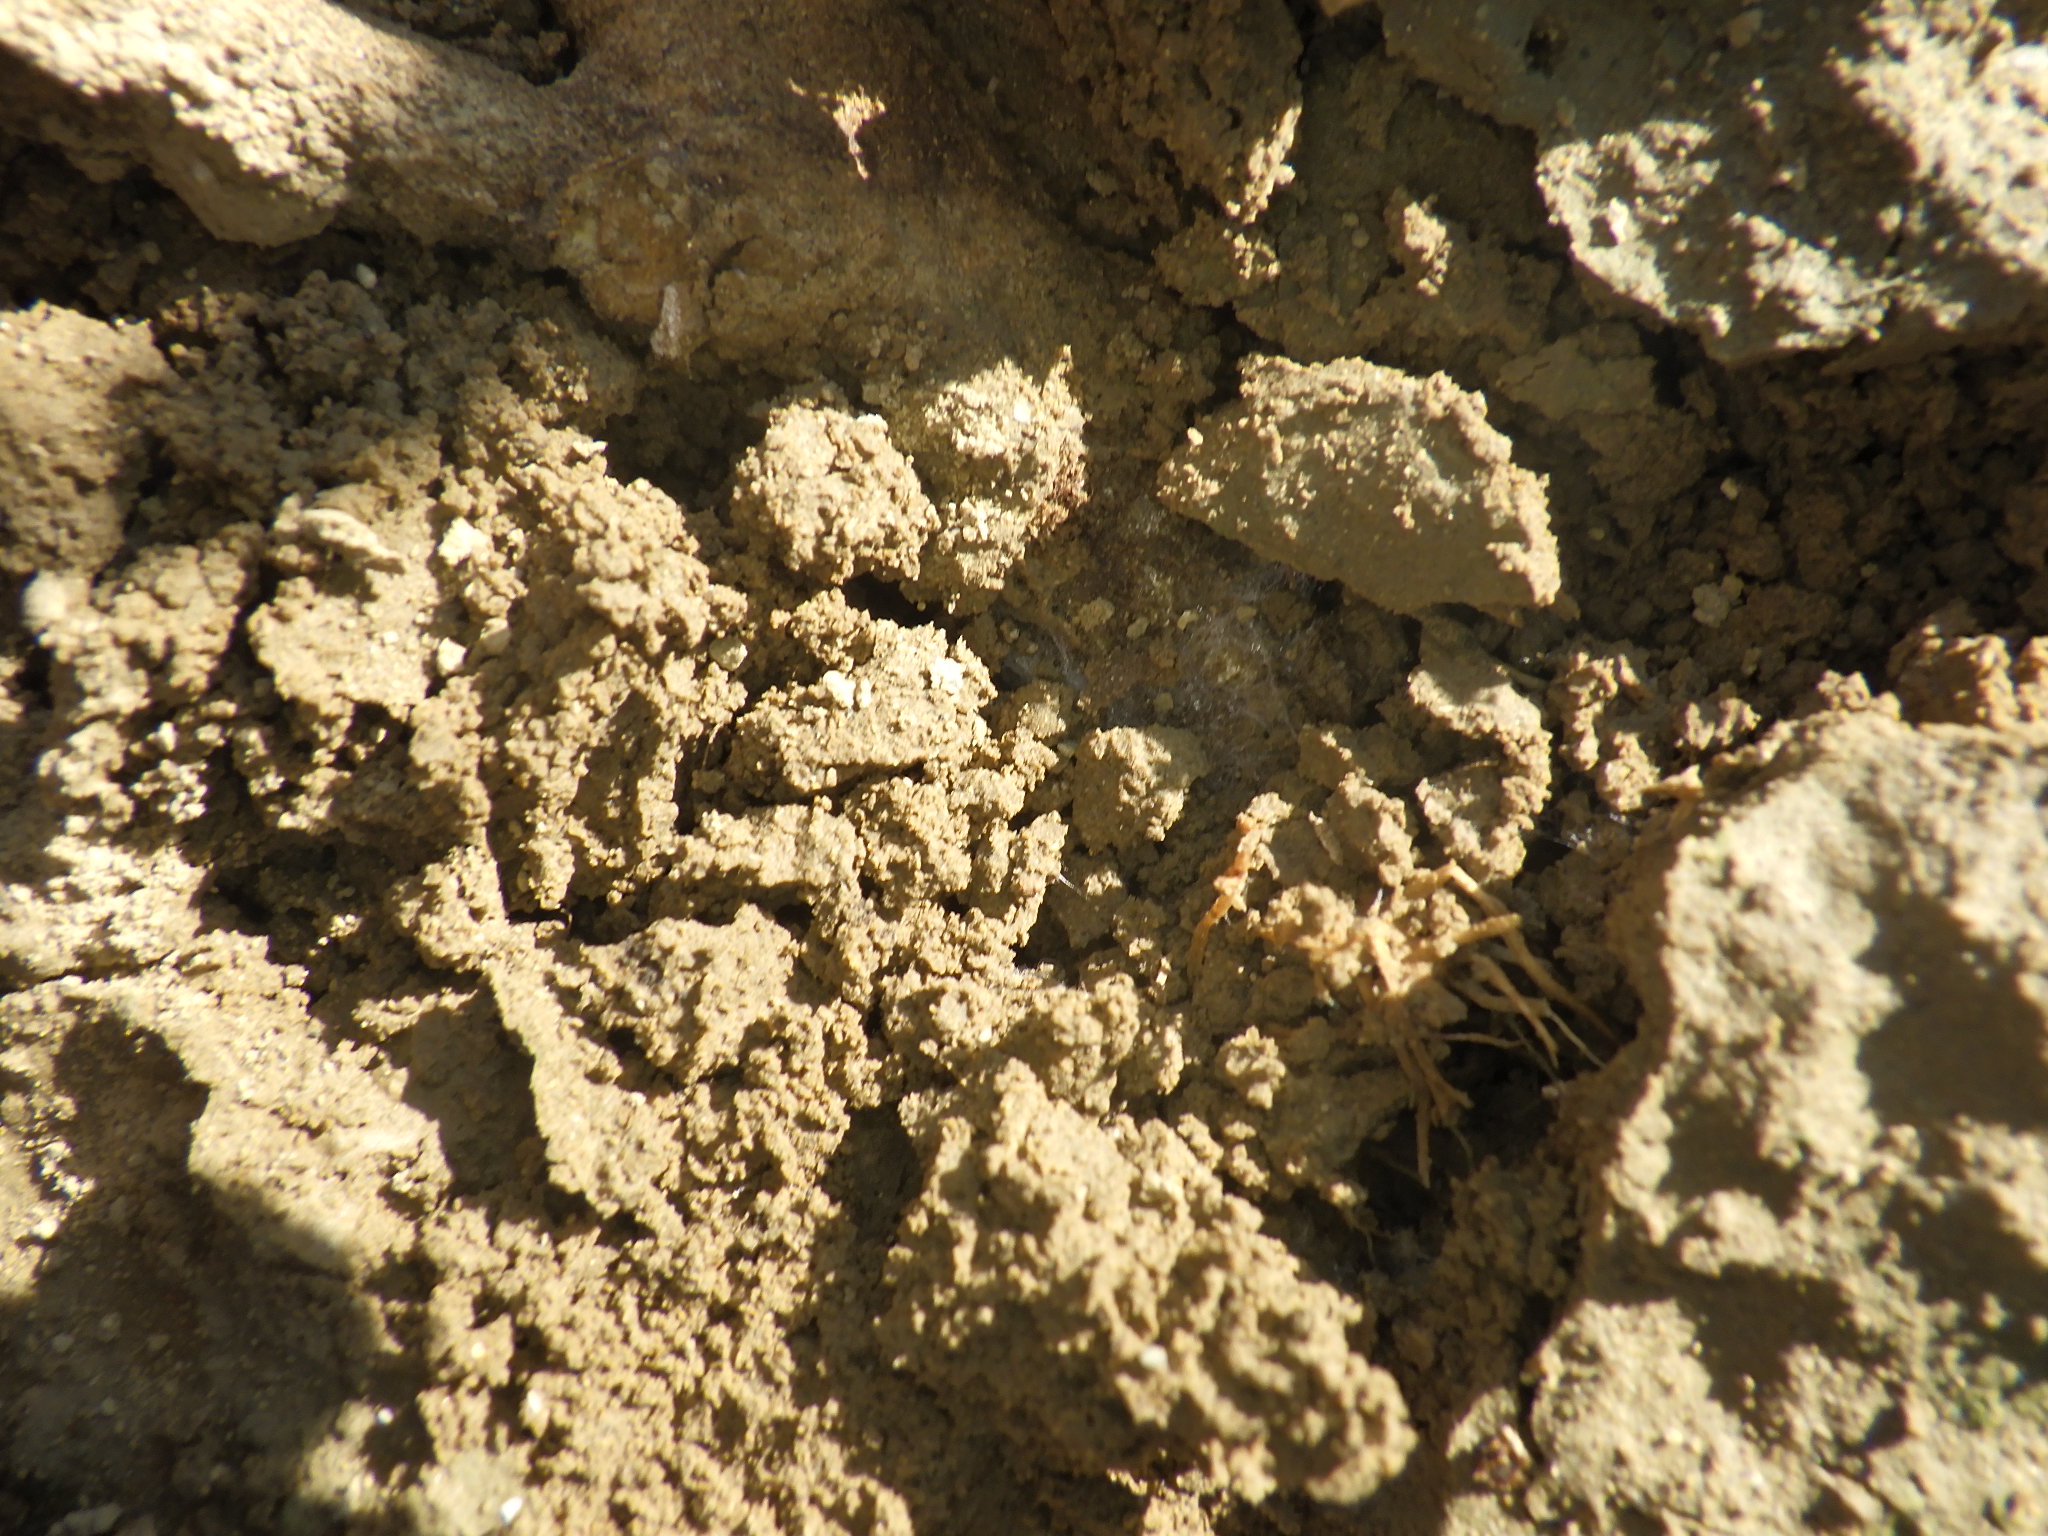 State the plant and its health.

tomato, southern blight
